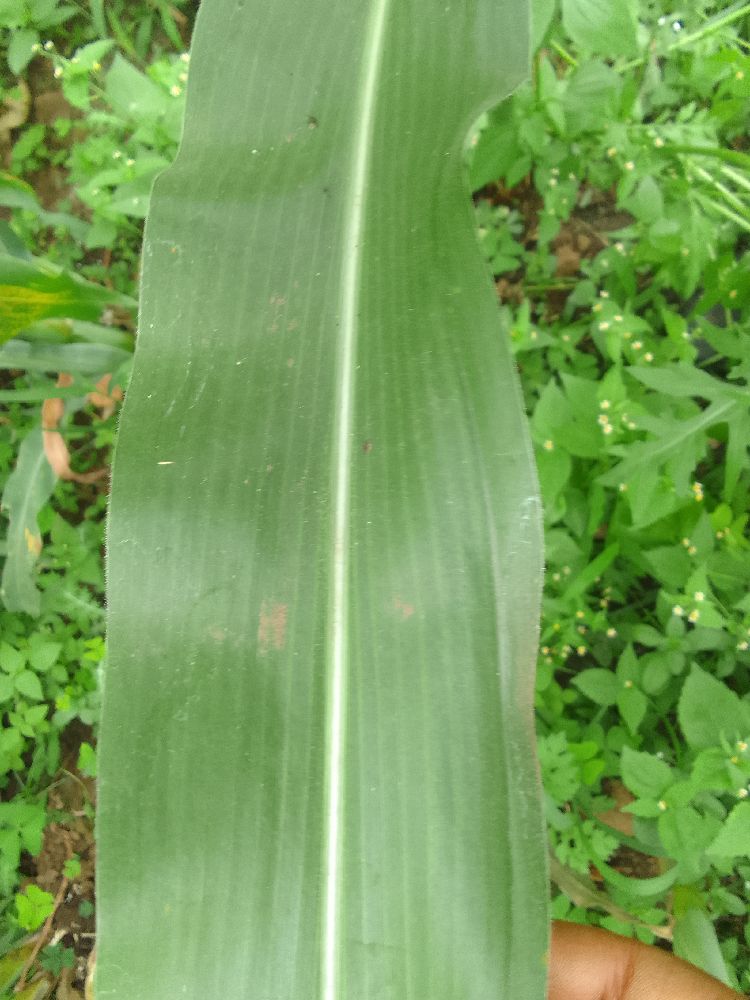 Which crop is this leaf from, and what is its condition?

maize, healthy
